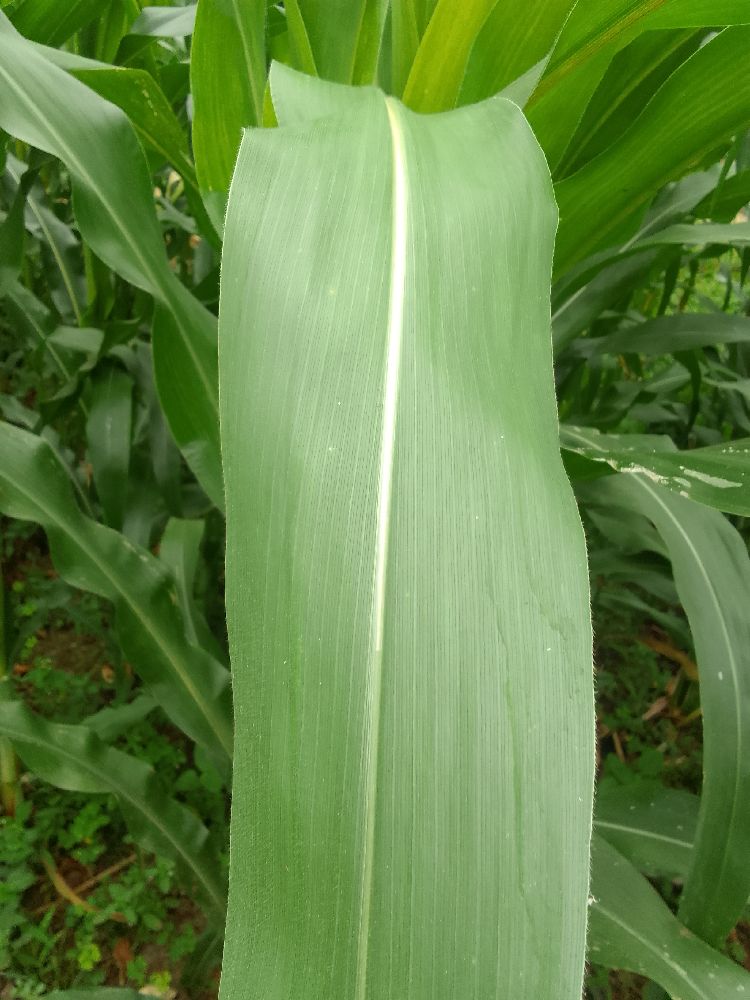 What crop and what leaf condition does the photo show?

maize, healthy
